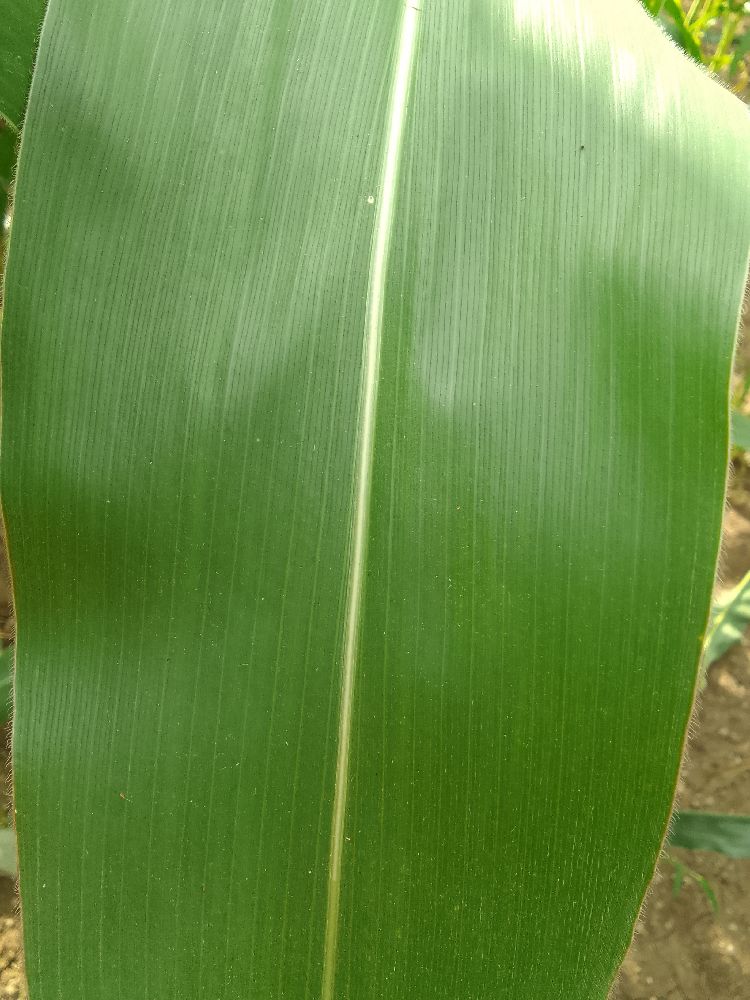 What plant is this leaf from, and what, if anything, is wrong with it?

maize, healthy
